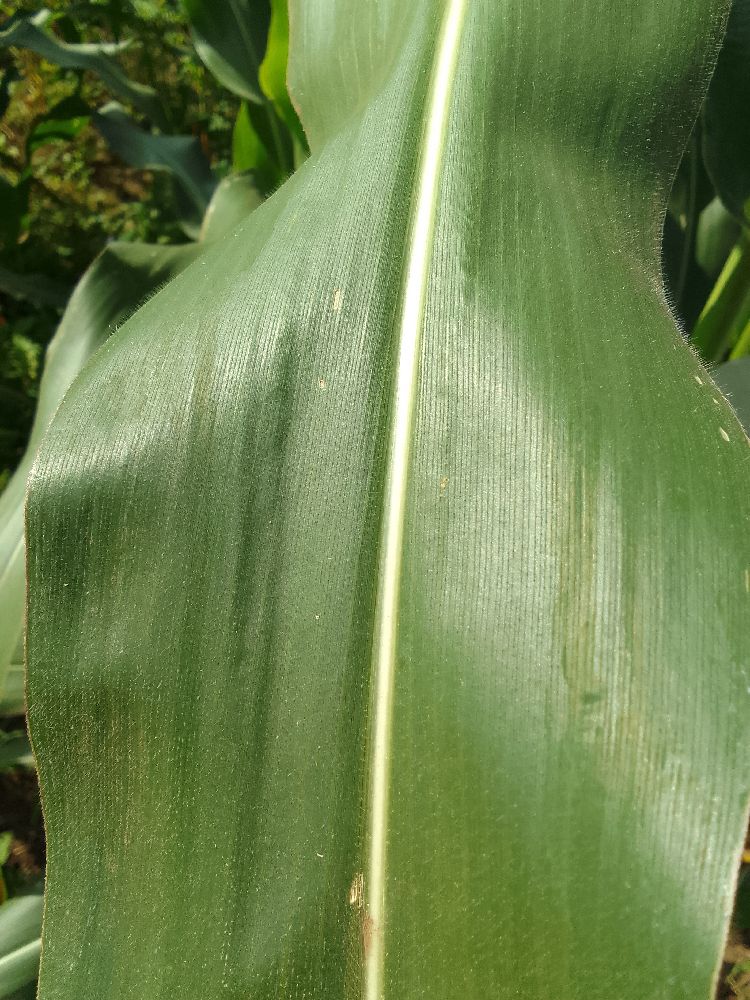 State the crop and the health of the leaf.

maize, healthy
